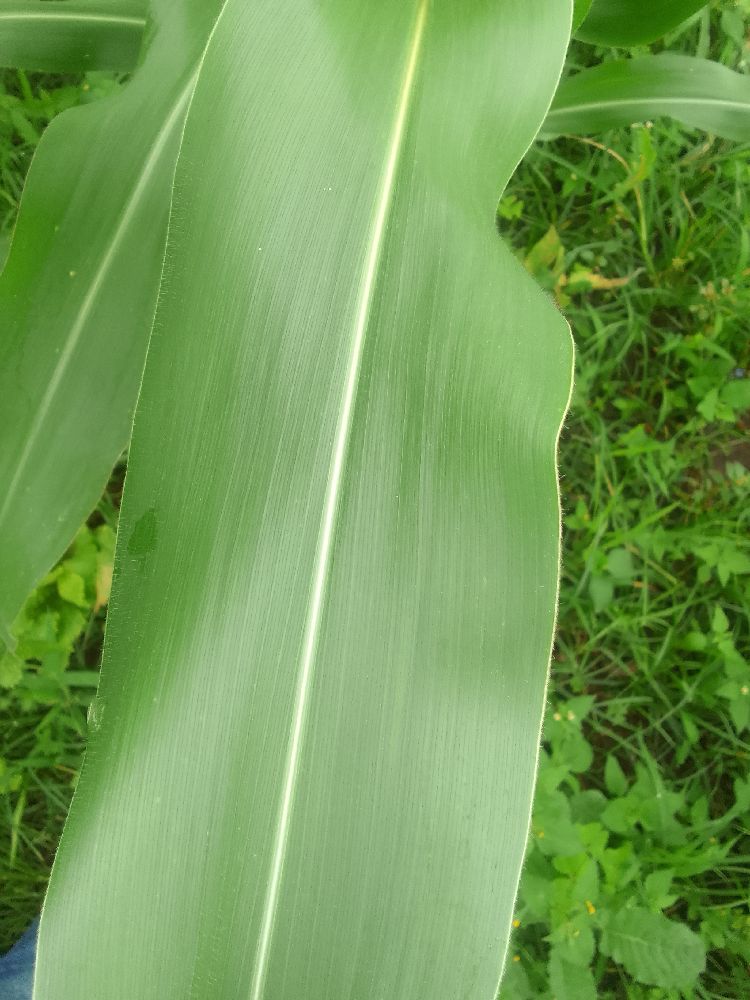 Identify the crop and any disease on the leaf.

maize, healthy
